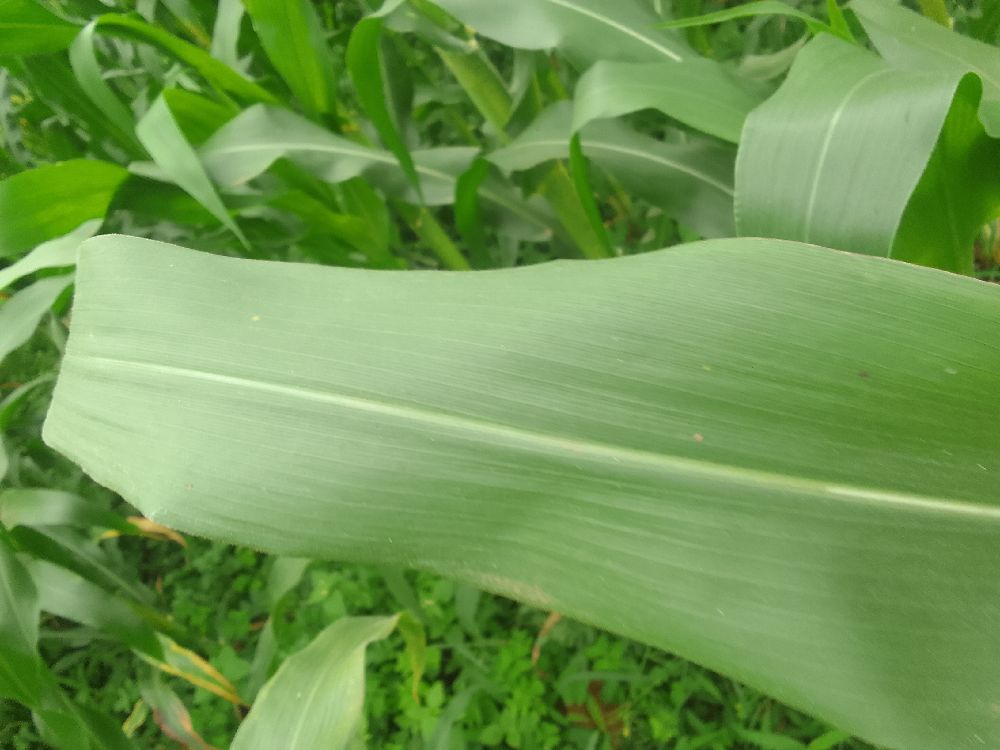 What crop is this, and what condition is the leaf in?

maize, healthy
